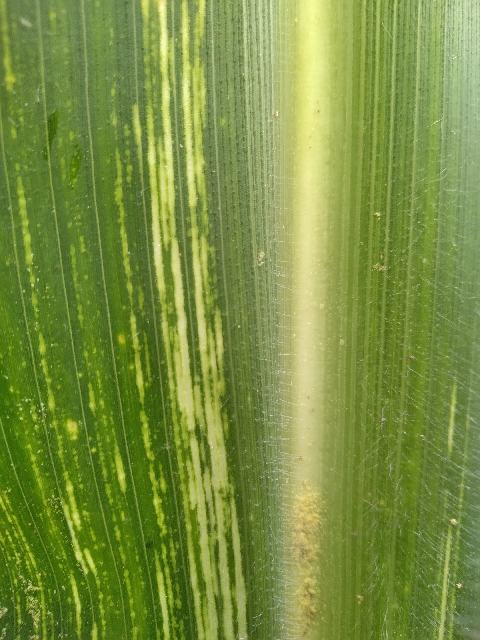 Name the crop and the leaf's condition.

maize, maize streak virus
